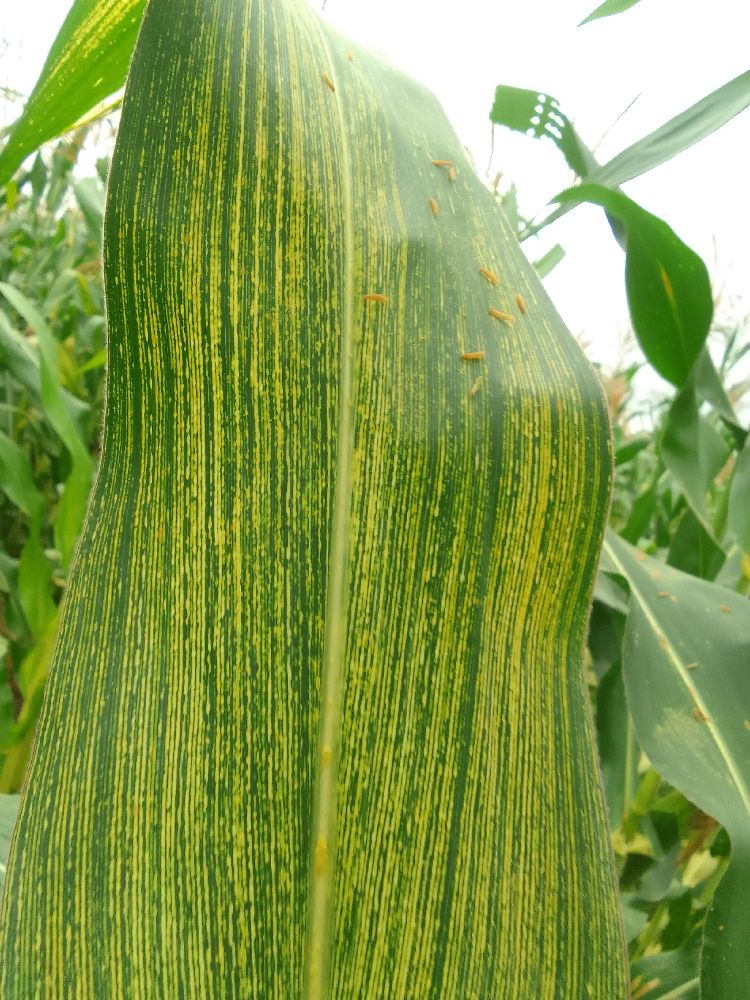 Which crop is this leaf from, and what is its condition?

maize, maize streak virus
